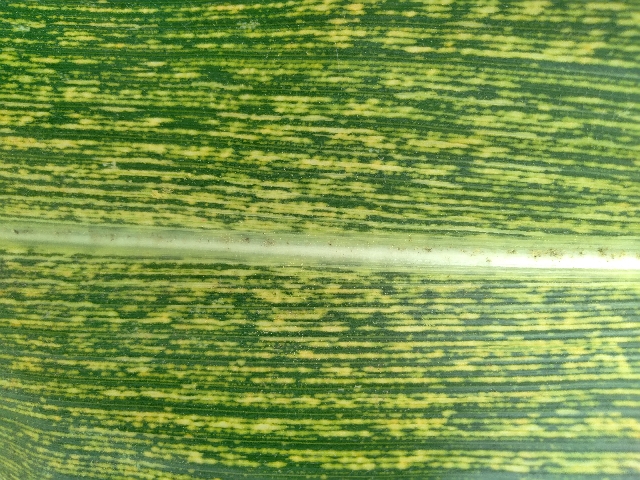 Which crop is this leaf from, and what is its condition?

maize, maize streak virus
